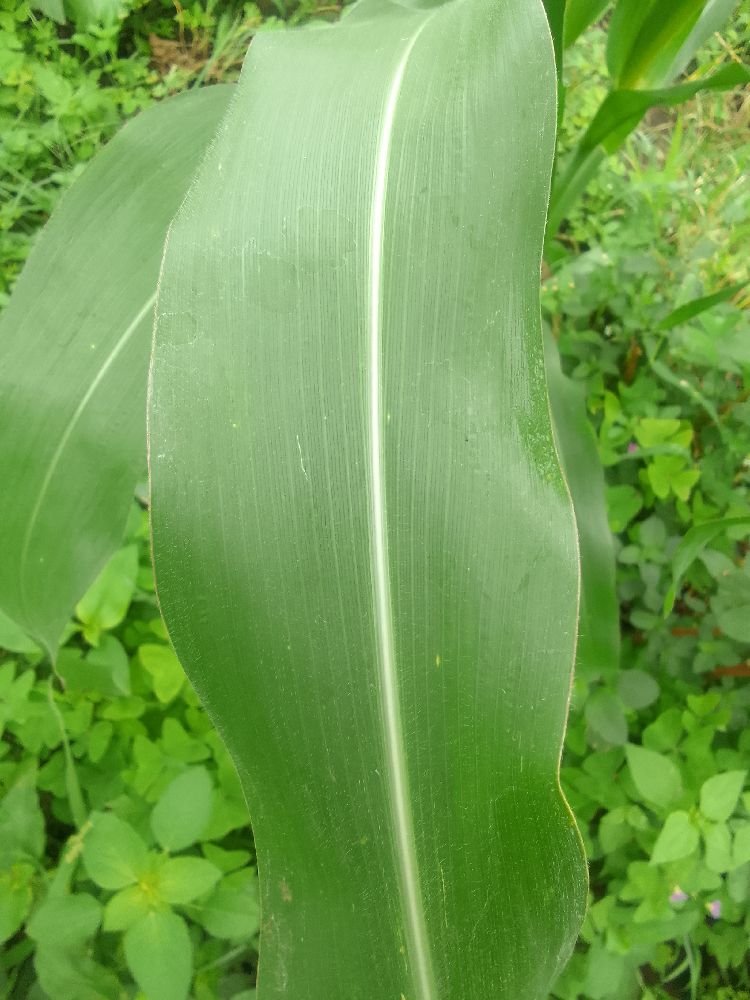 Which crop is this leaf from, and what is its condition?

maize, healthy
